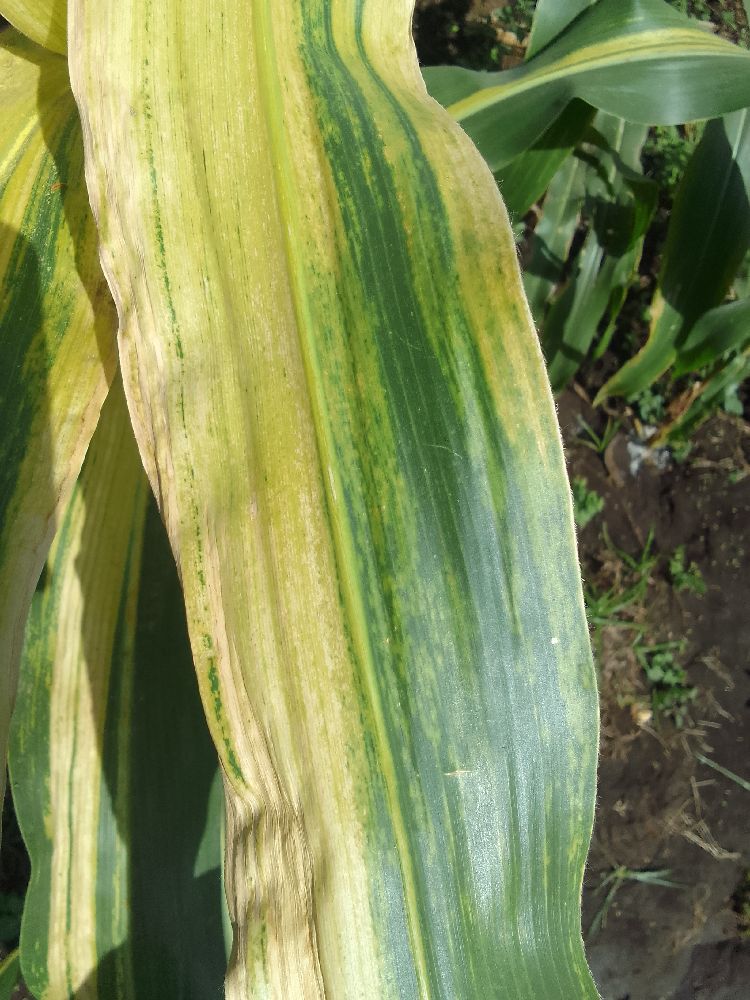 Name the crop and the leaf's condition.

maize, maize lethal necrosis
